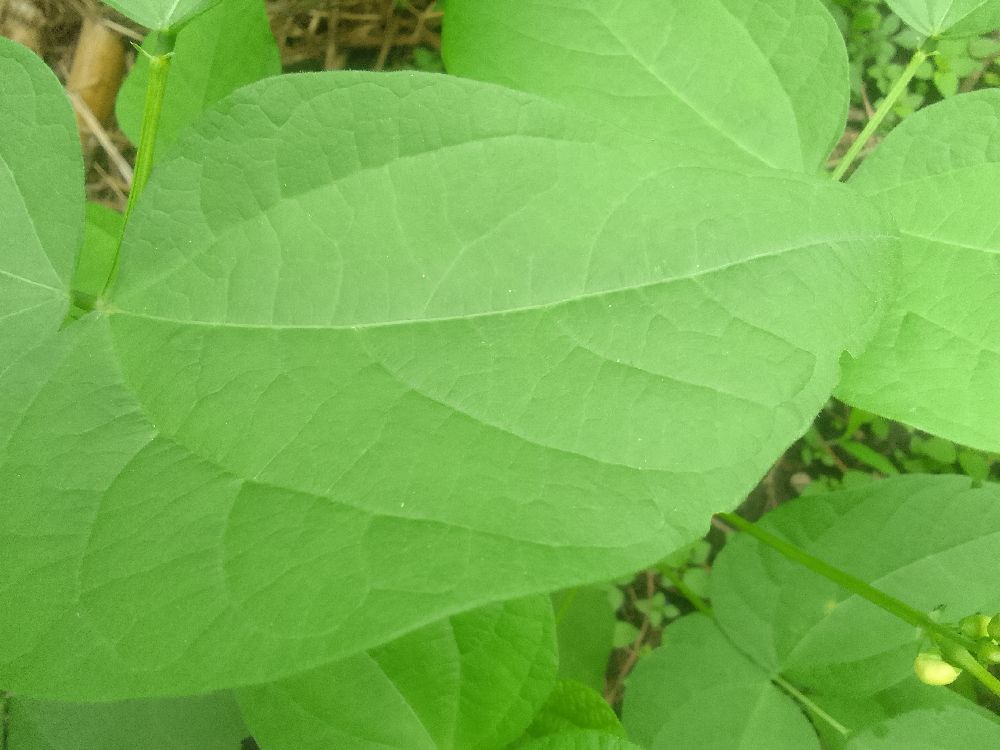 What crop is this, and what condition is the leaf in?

common bean, healthy
